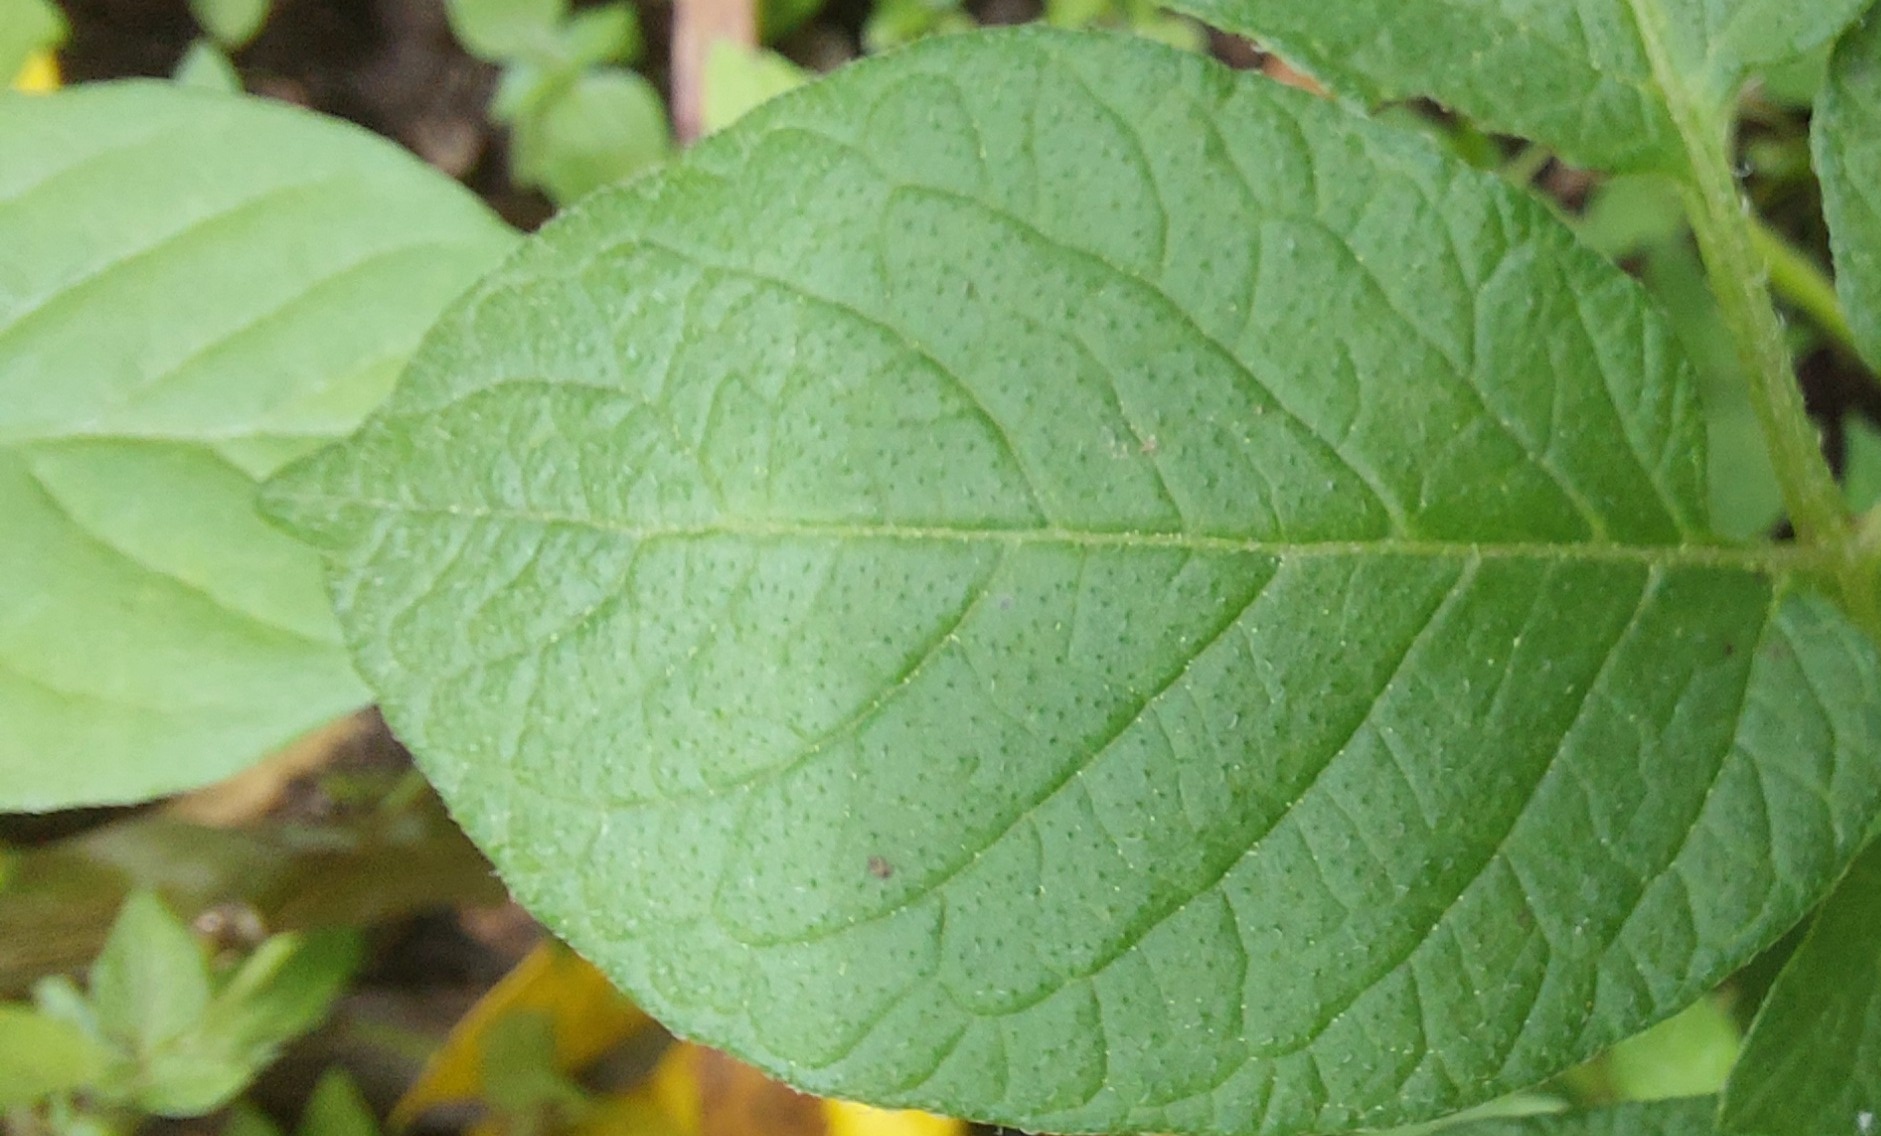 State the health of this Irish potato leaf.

healthy
